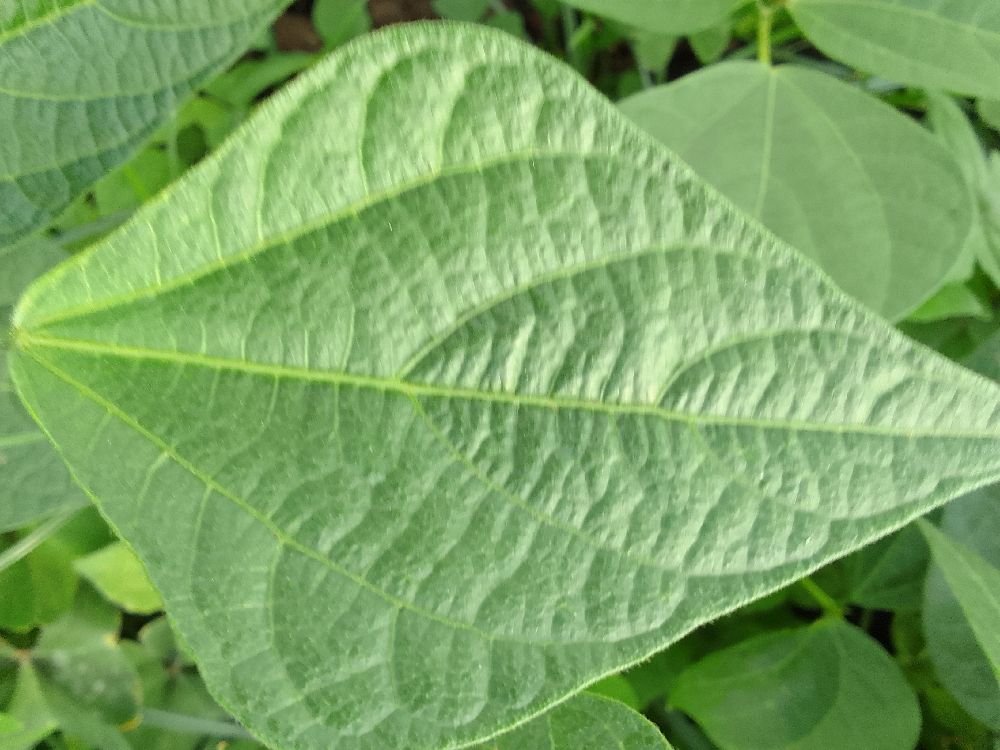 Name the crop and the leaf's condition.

common bean, healthy
